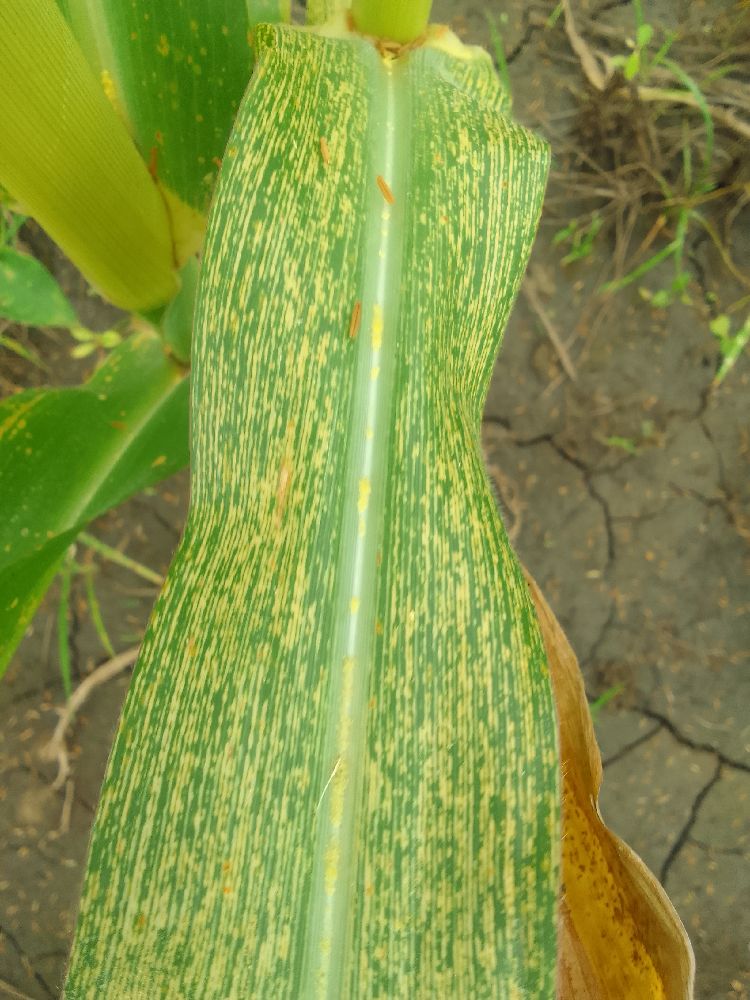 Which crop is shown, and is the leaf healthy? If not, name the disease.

maize, maize streak virus
